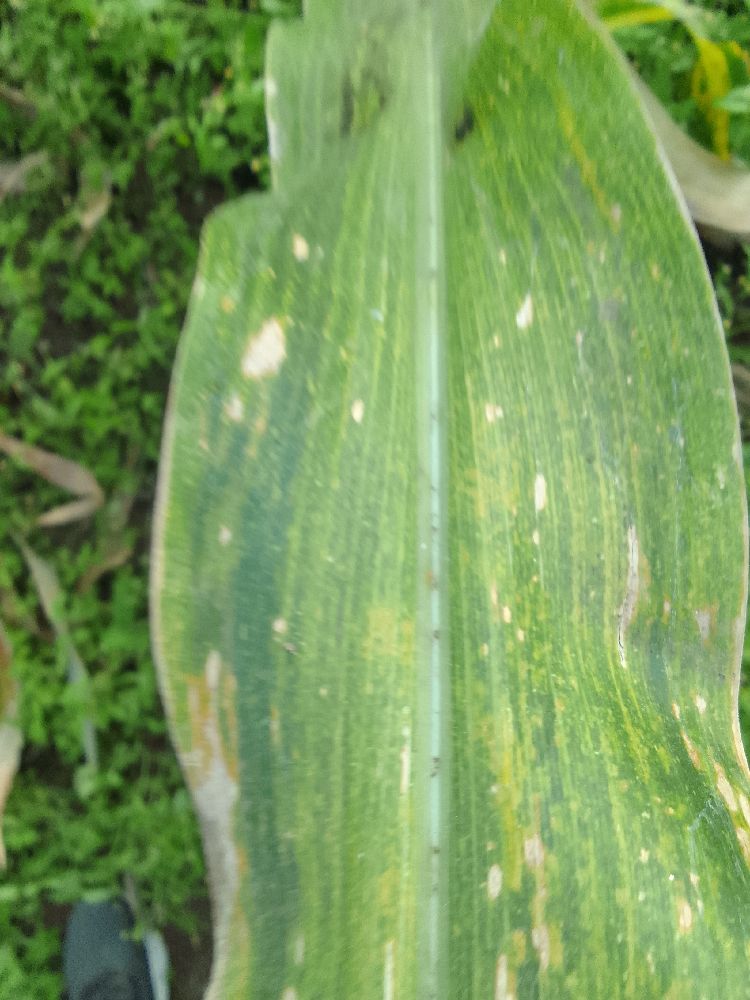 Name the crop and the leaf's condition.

maize, maize lethal necrosis
